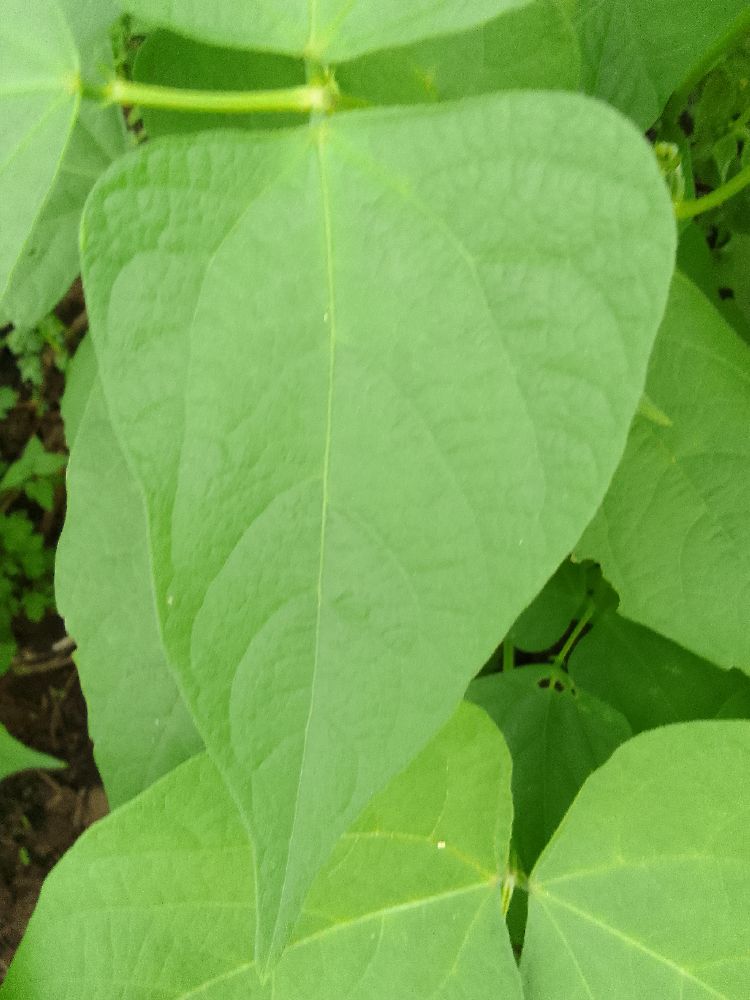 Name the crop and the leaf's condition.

common bean, healthy
